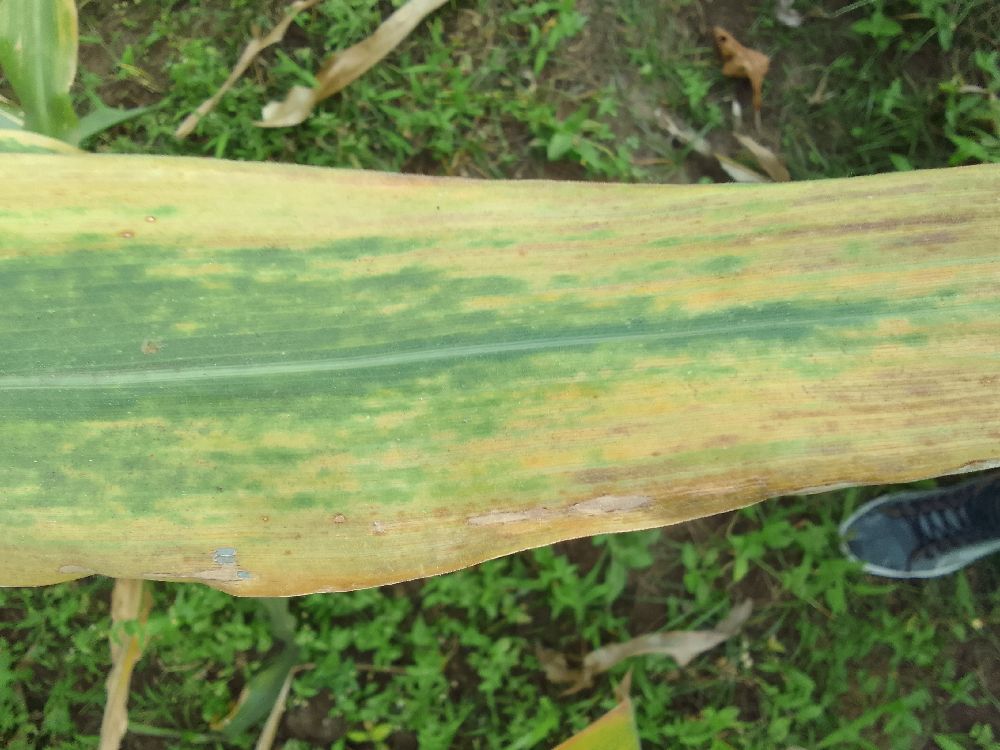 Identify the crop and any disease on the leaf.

maize, maize lethal necrosis
